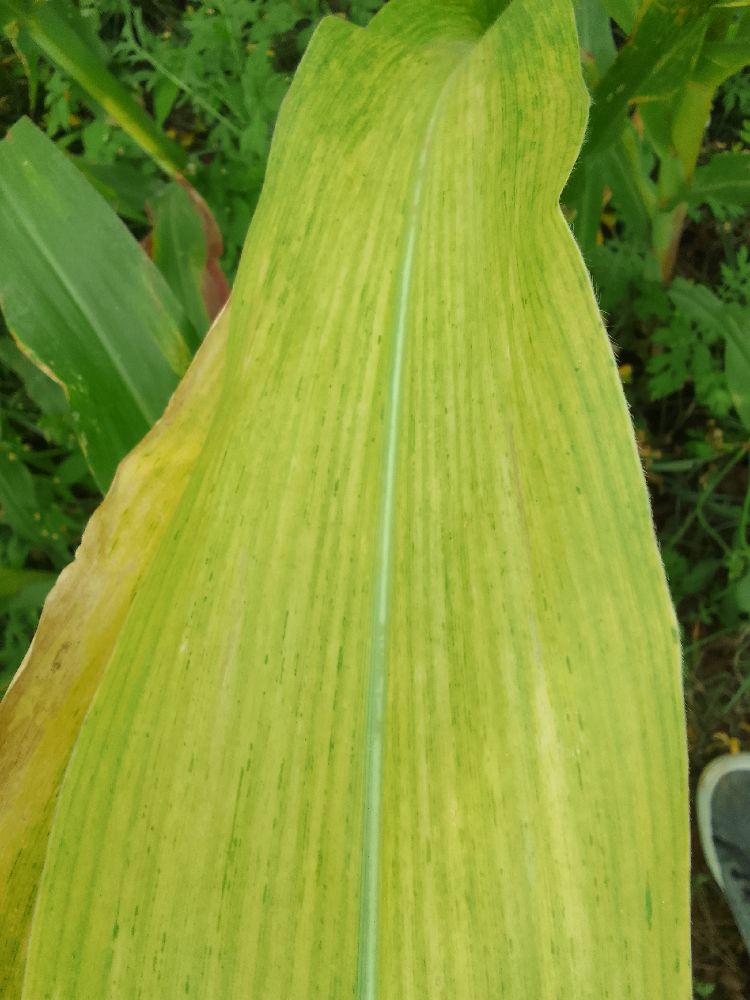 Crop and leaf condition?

maize, maize lethal necrosis
